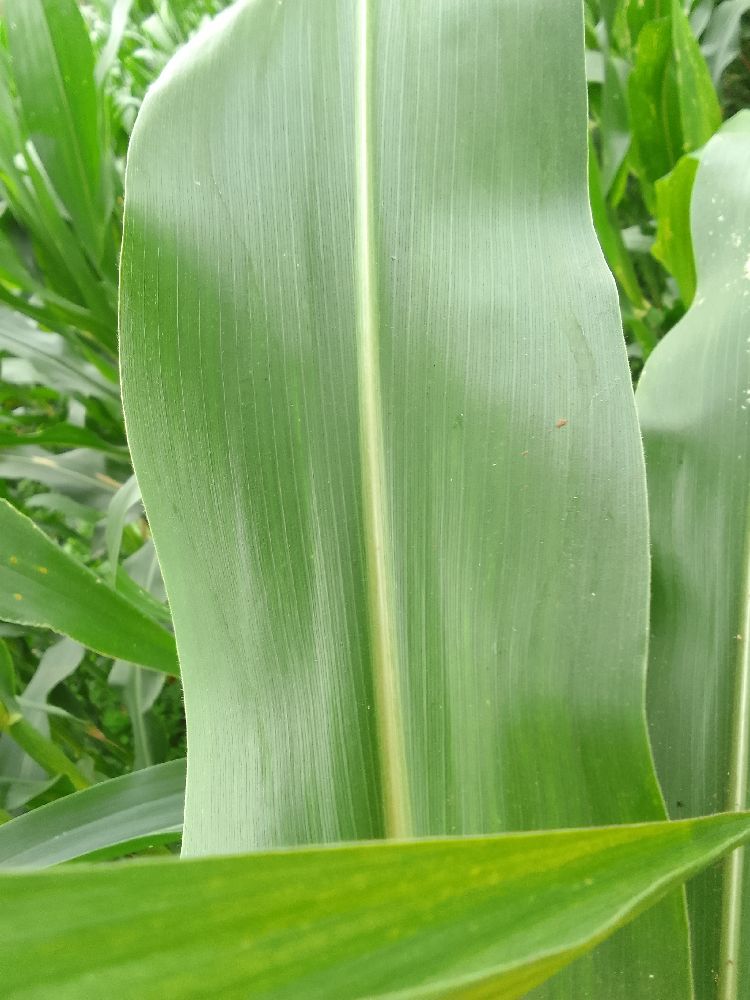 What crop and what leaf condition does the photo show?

maize, healthy
